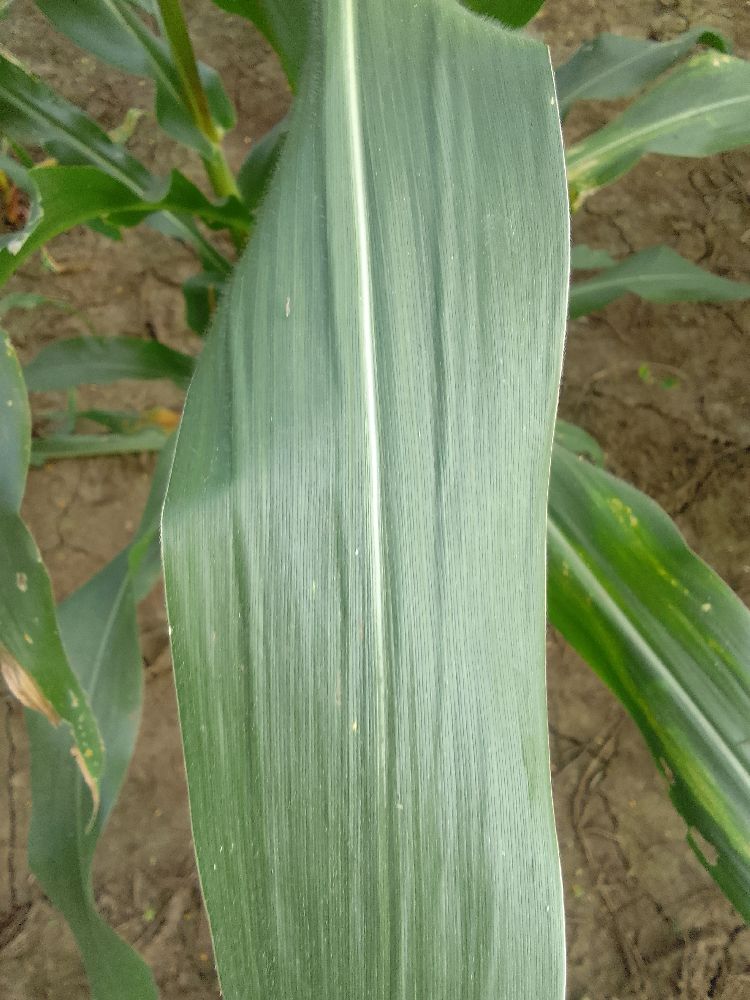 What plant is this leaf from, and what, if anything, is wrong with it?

maize, healthy
